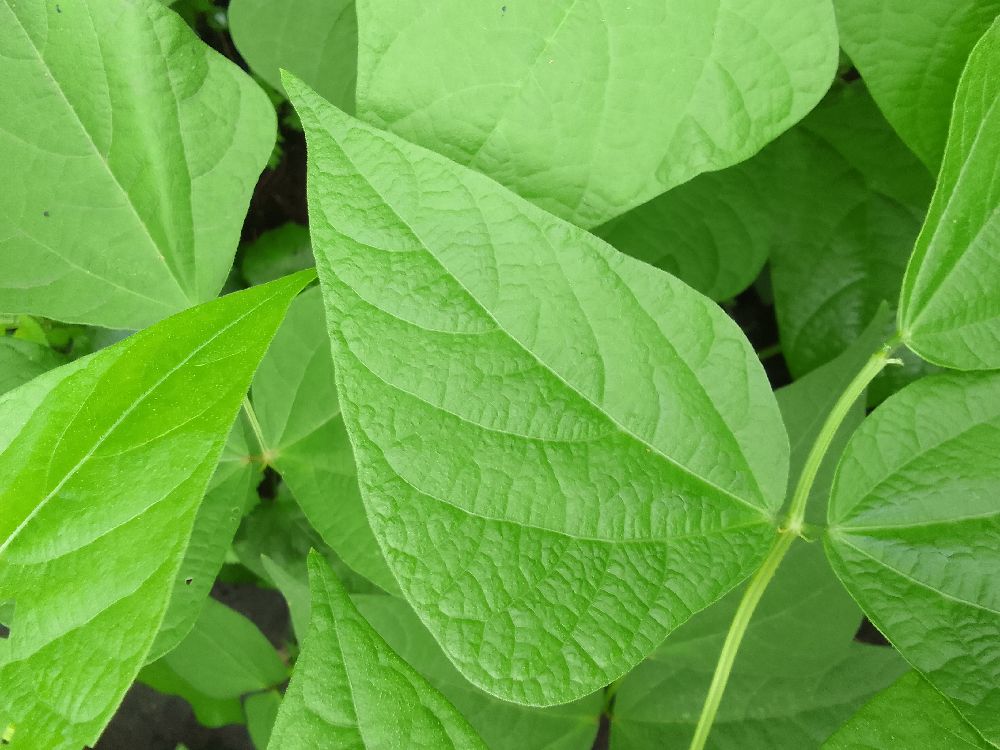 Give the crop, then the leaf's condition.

common bean, healthy
